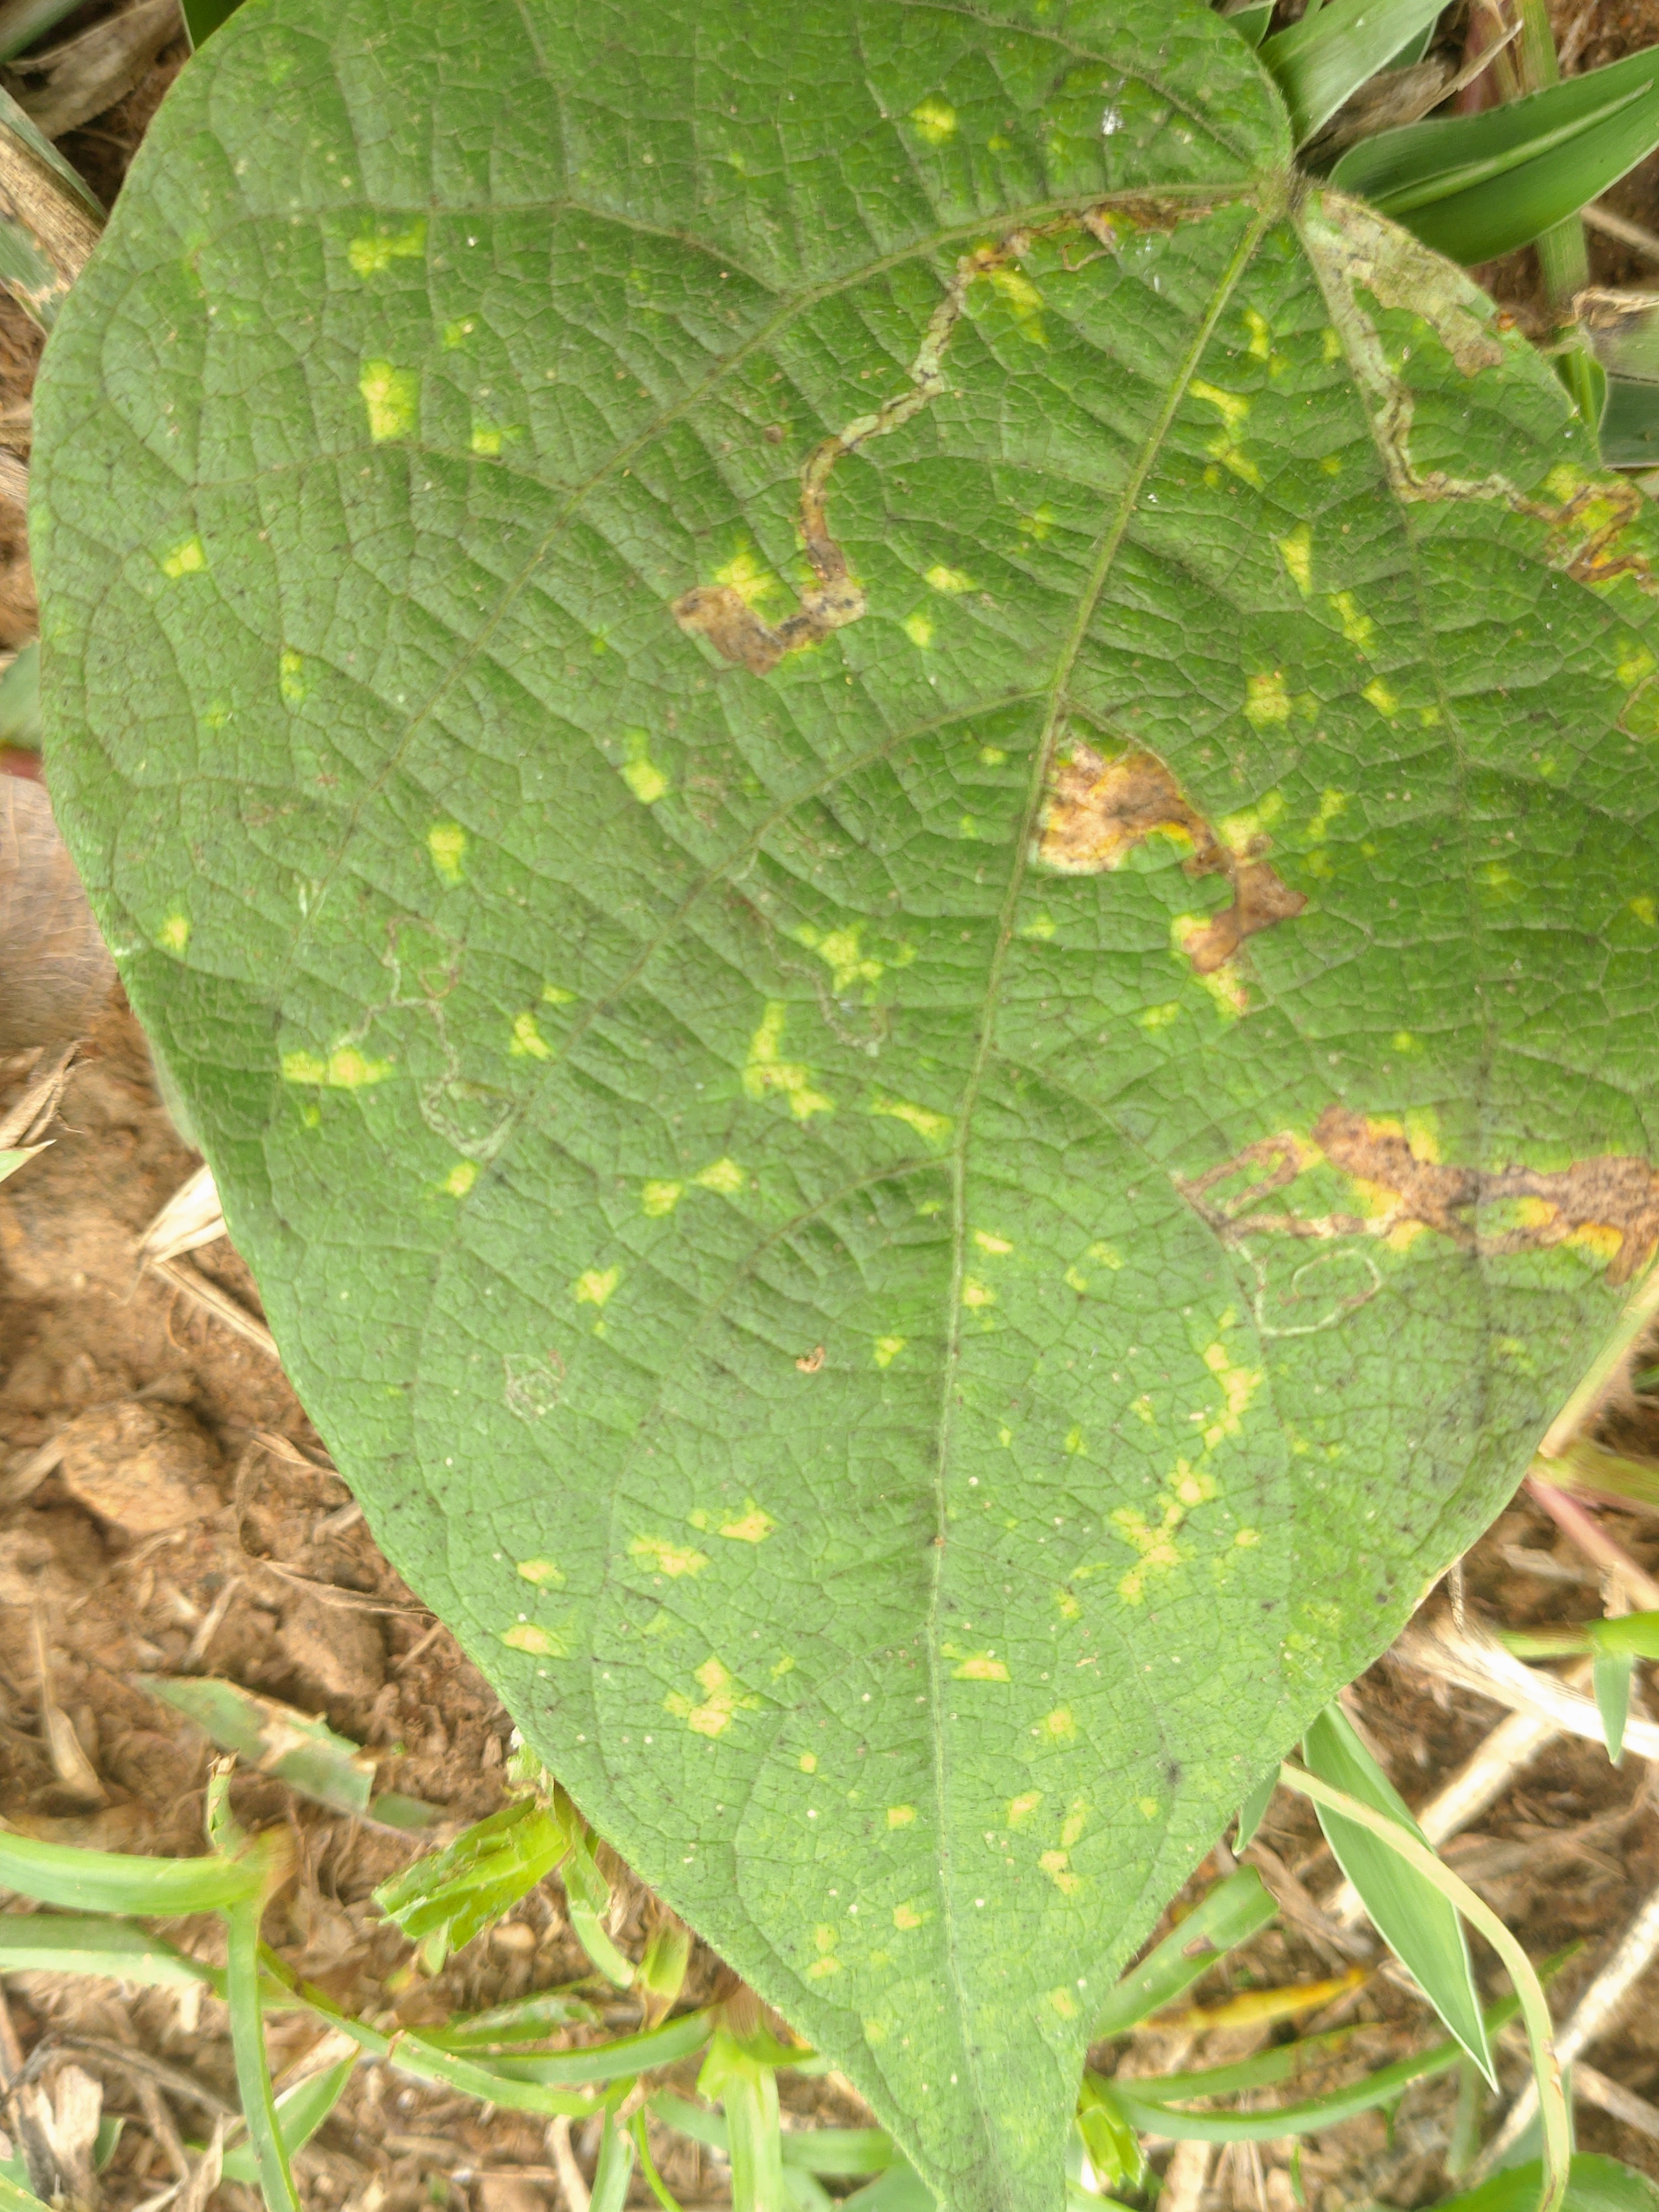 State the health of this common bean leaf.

rust
